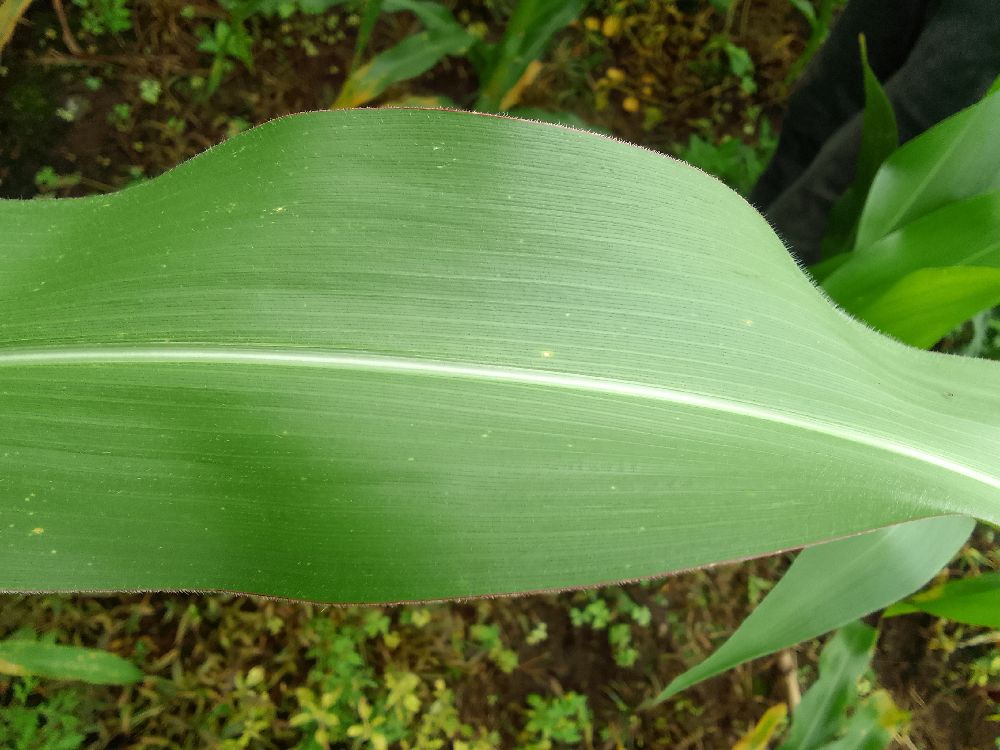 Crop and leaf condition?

maize, healthy
